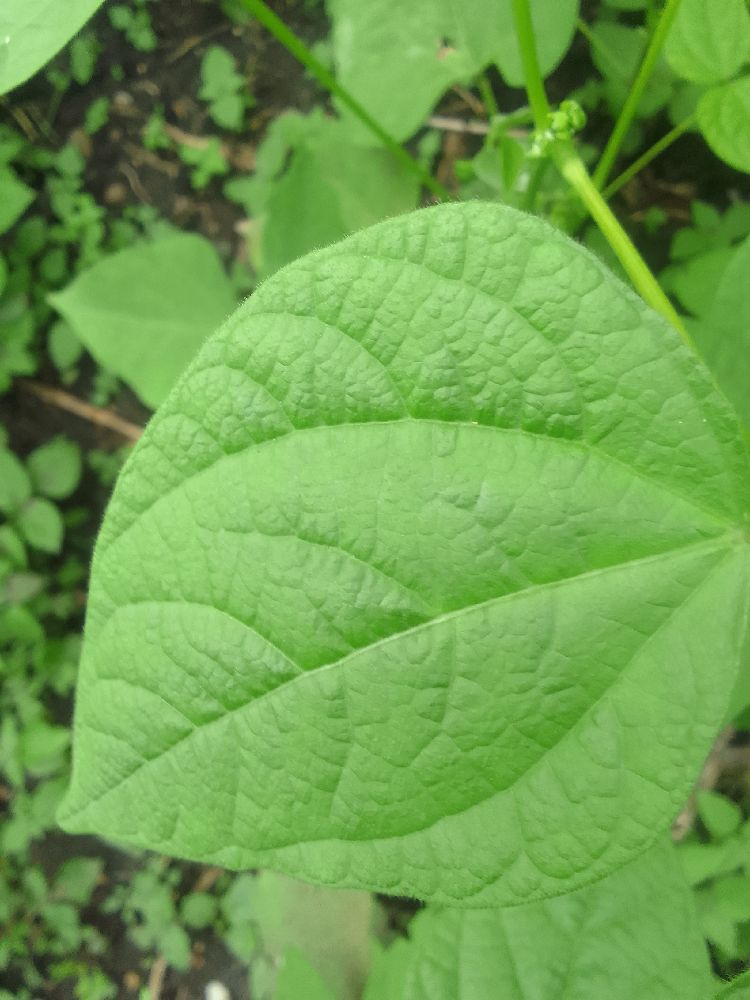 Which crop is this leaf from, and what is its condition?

common bean, healthy
